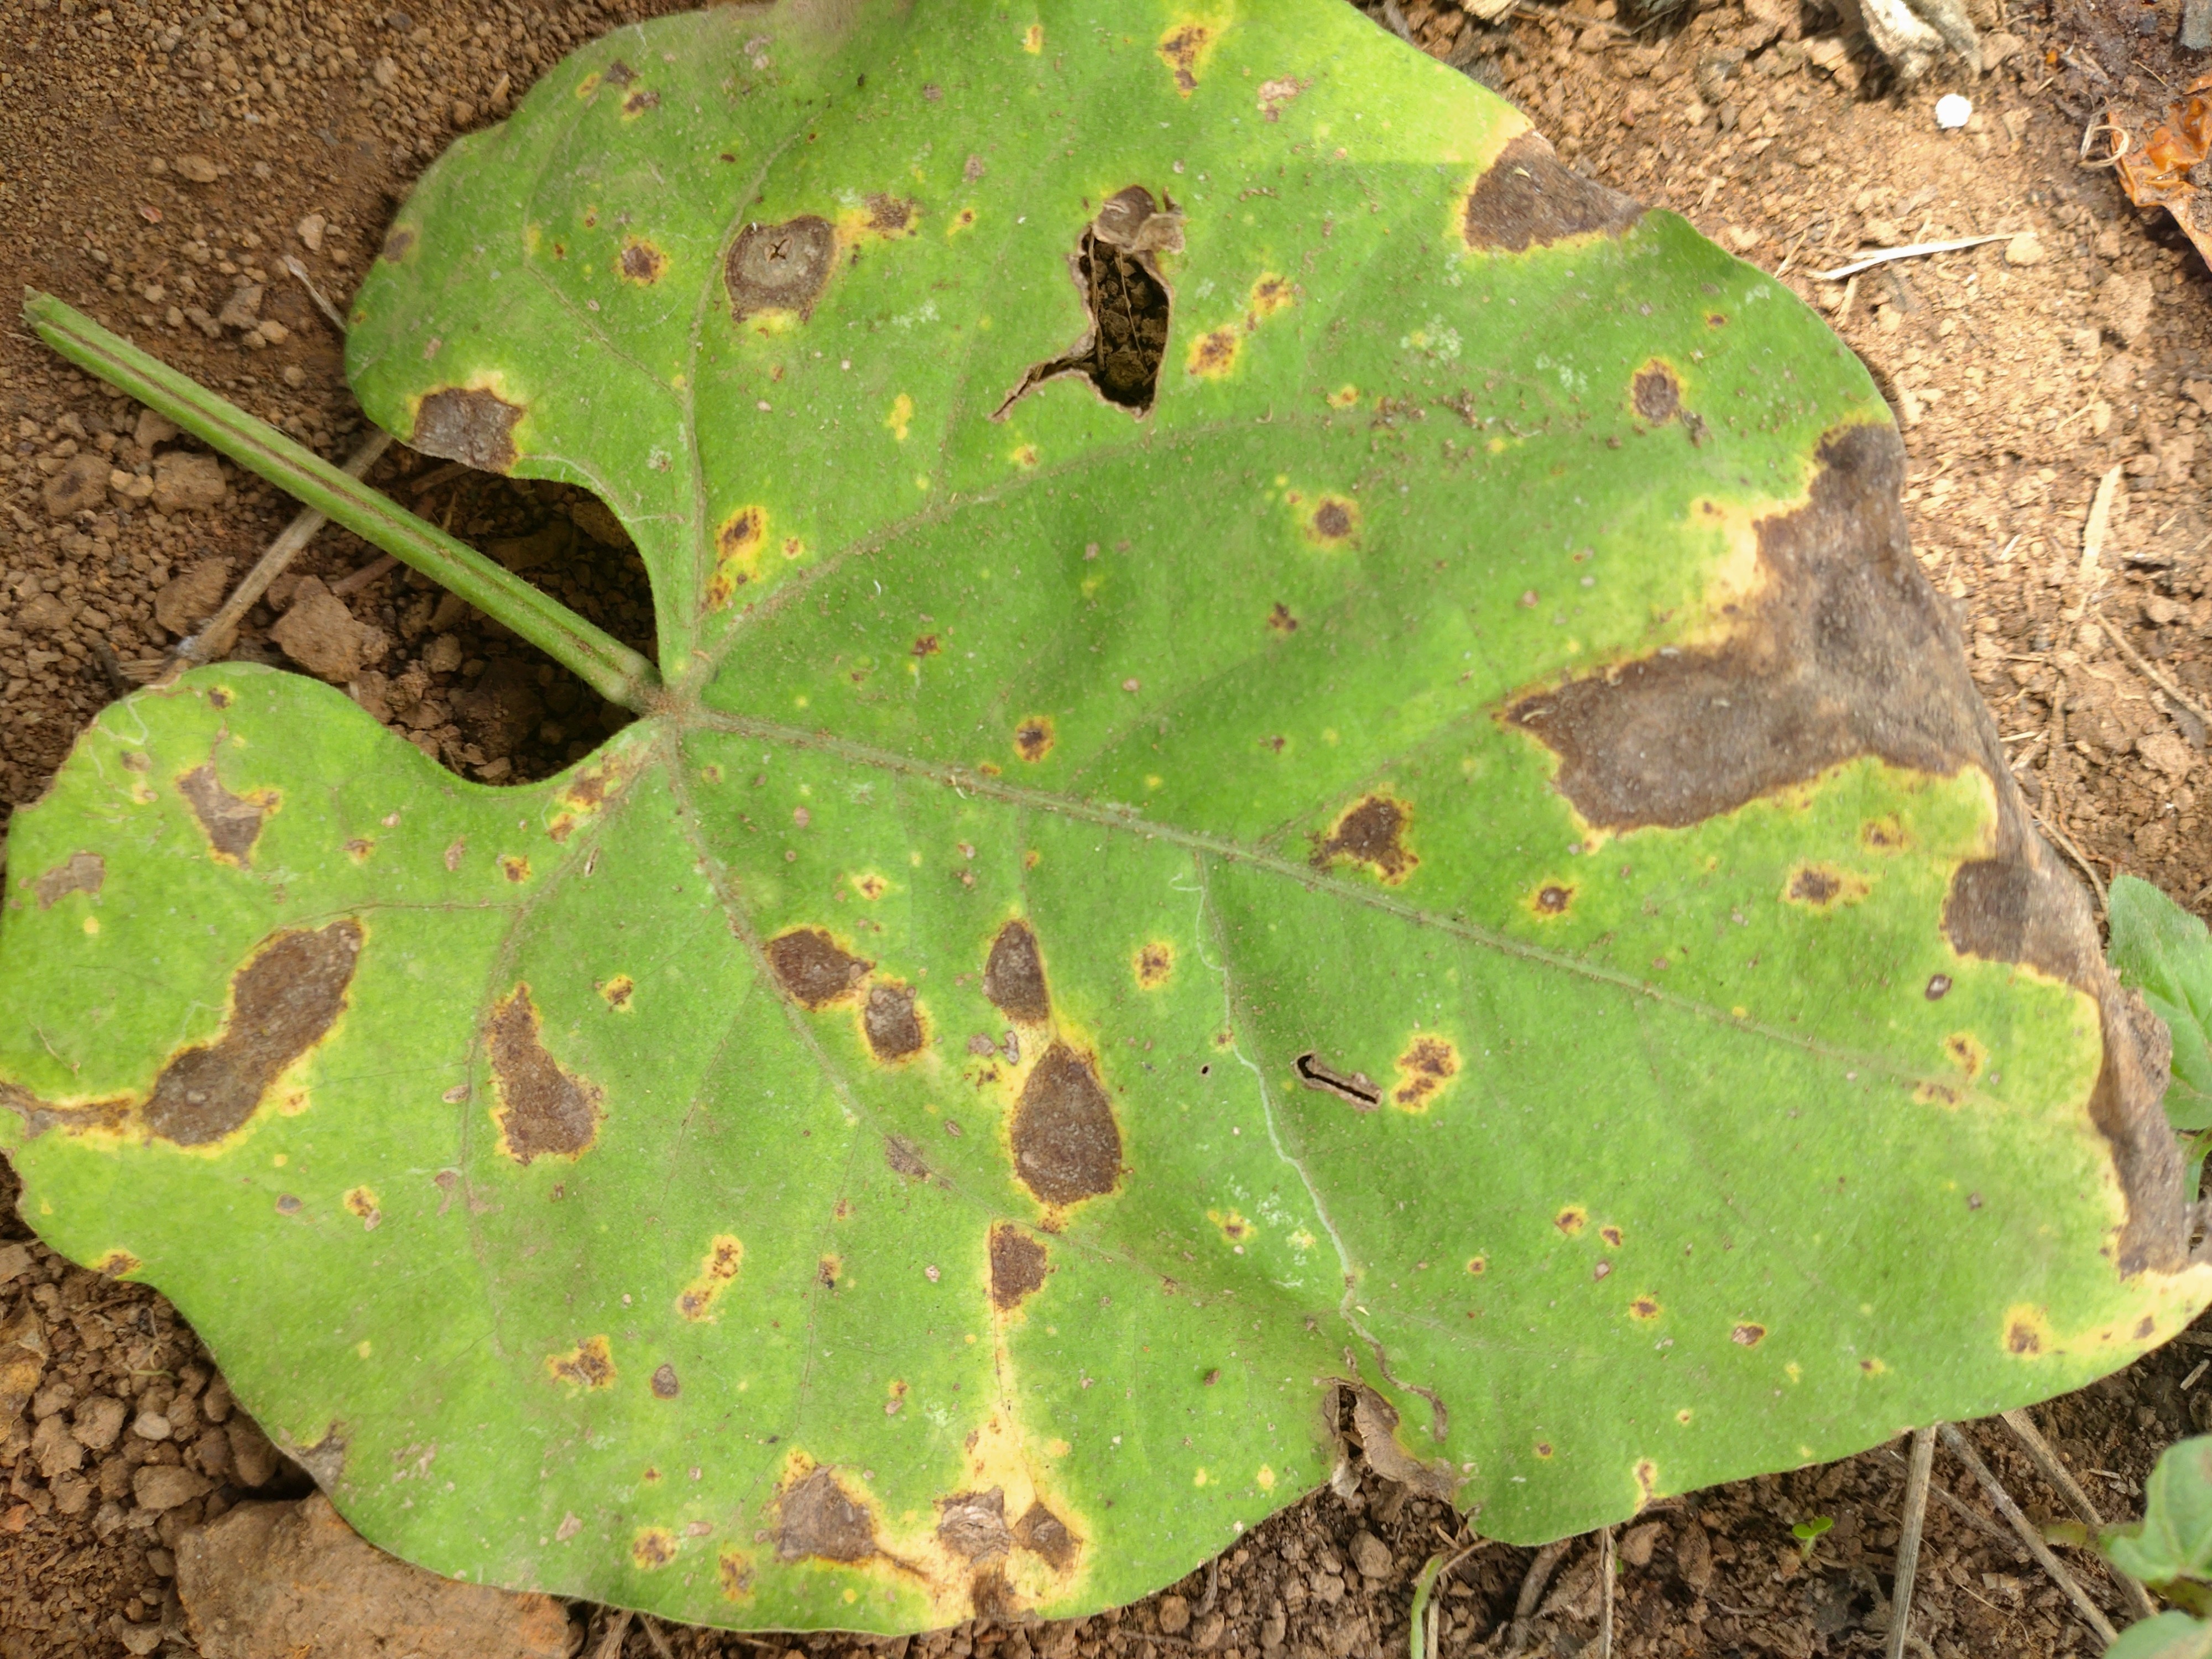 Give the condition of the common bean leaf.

rust
